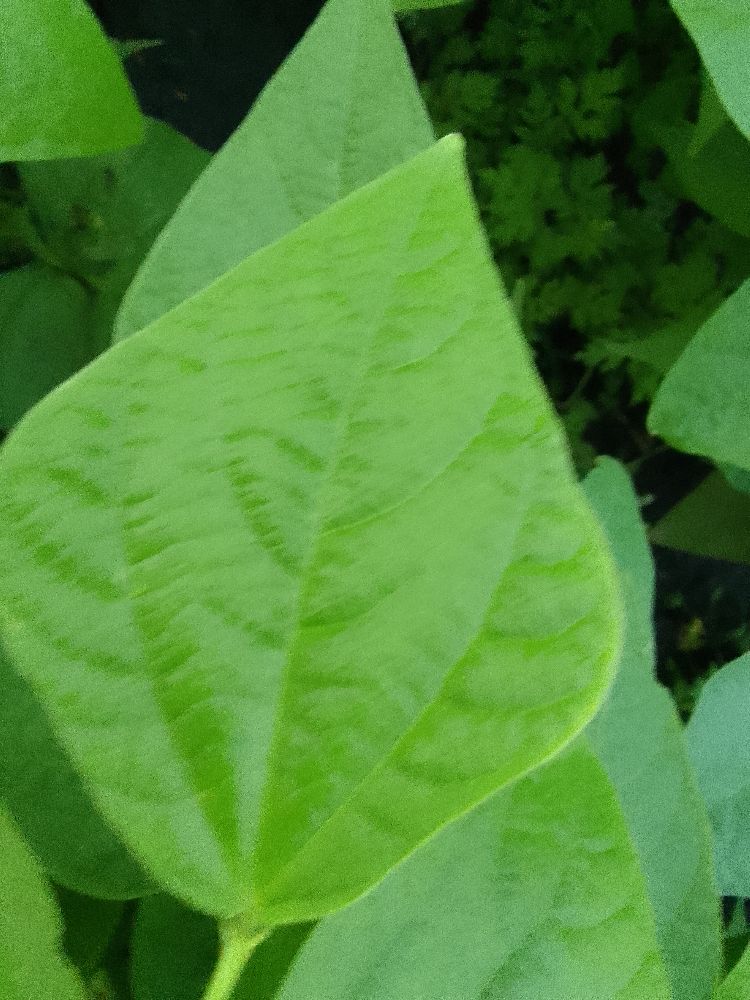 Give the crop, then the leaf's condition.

common bean, healthy
